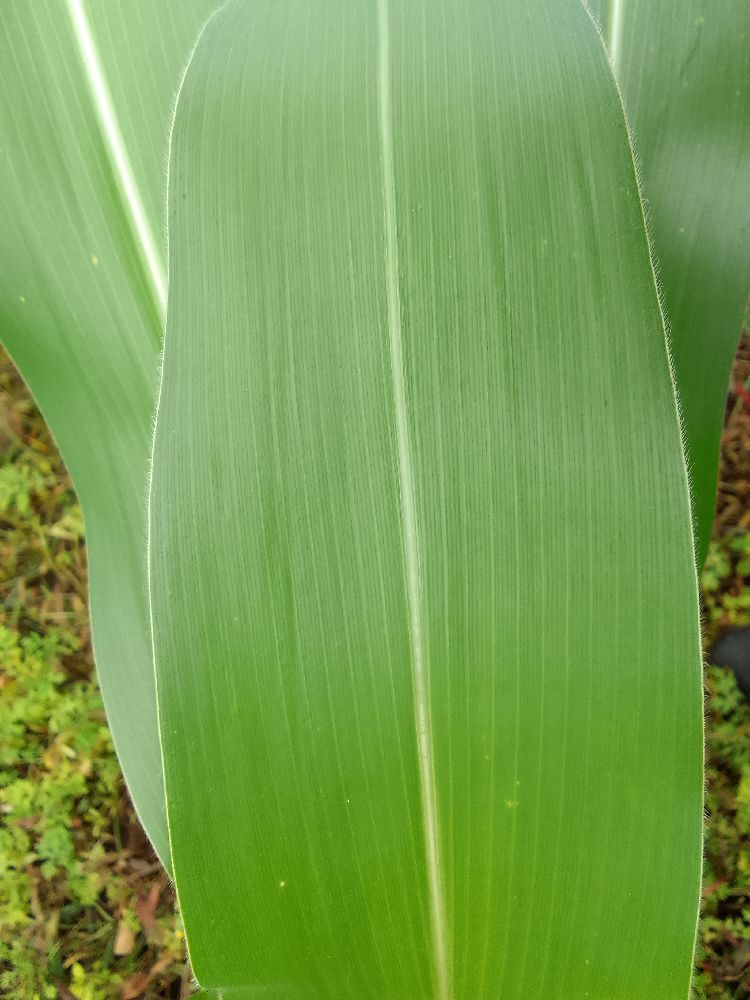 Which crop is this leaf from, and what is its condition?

maize, healthy
